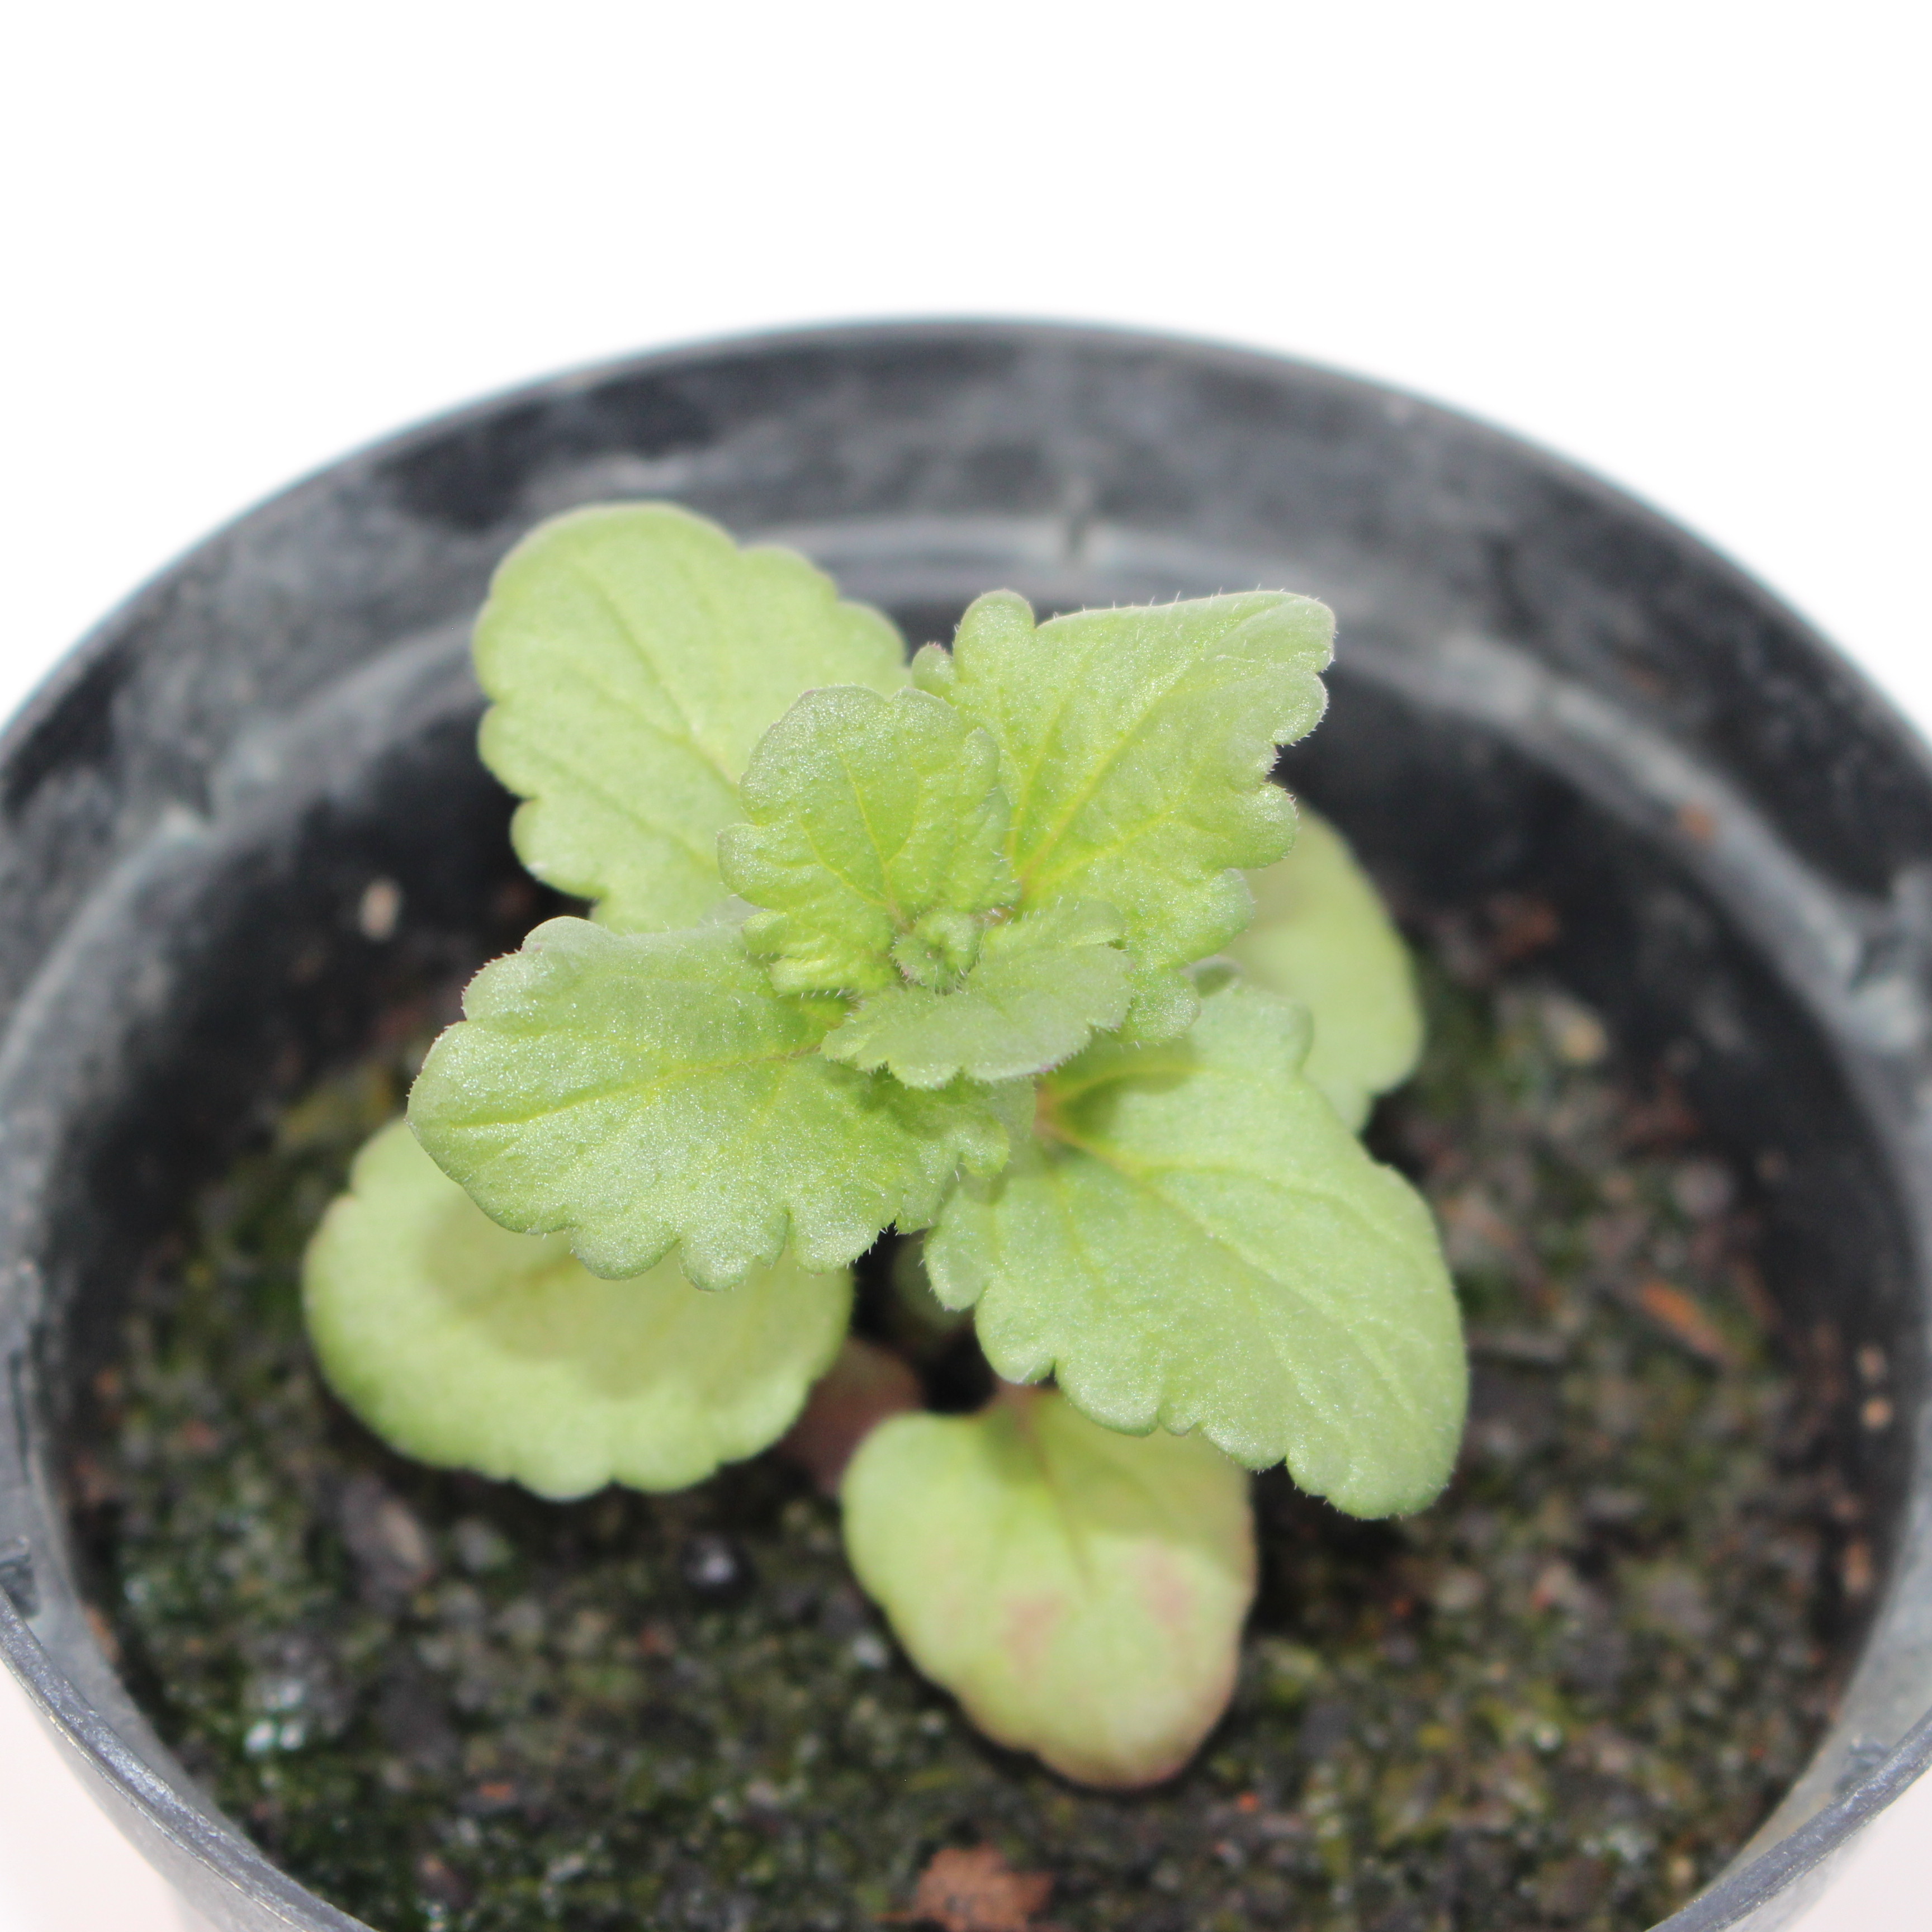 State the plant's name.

Veronica persica
